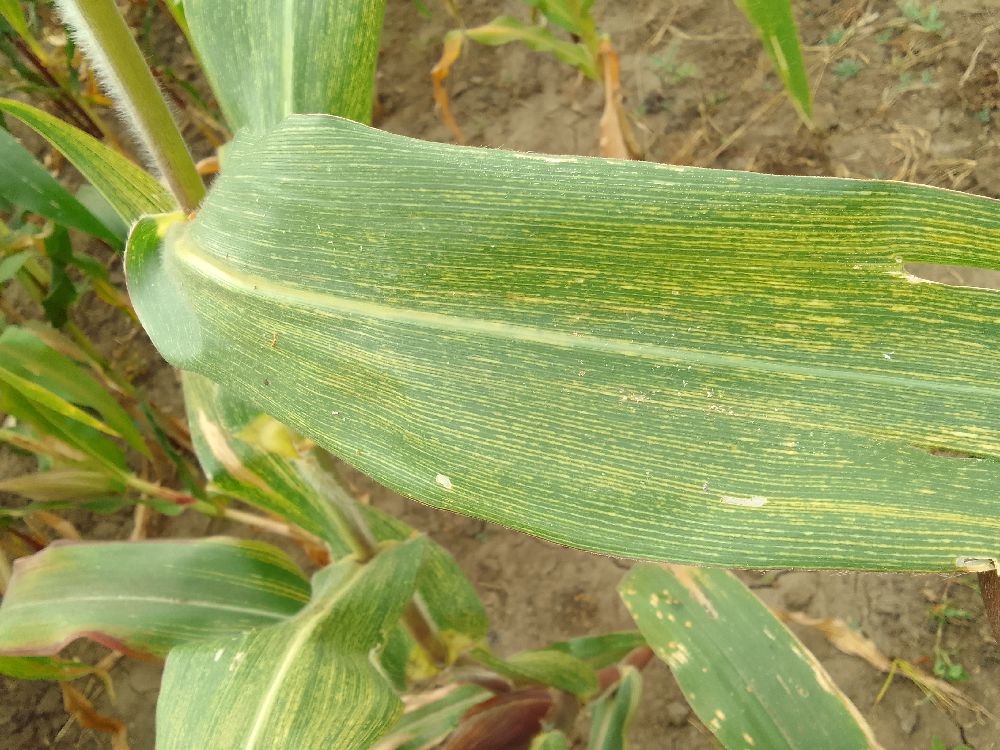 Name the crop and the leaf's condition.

maize, maize streak virus
